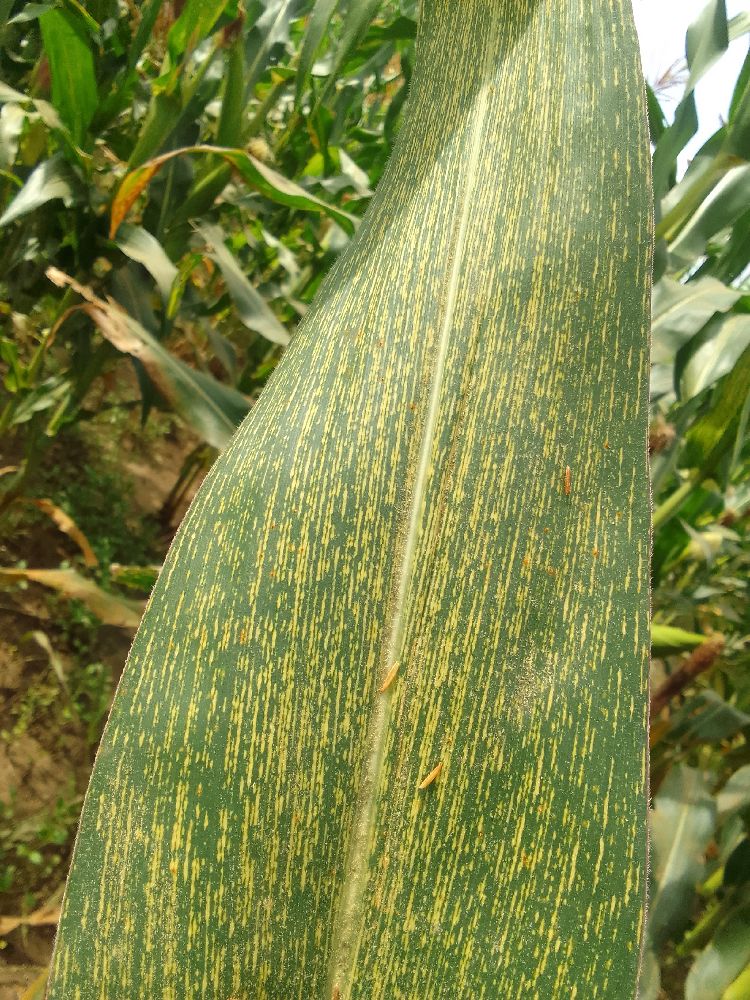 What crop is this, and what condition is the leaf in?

maize, maize streak virus
